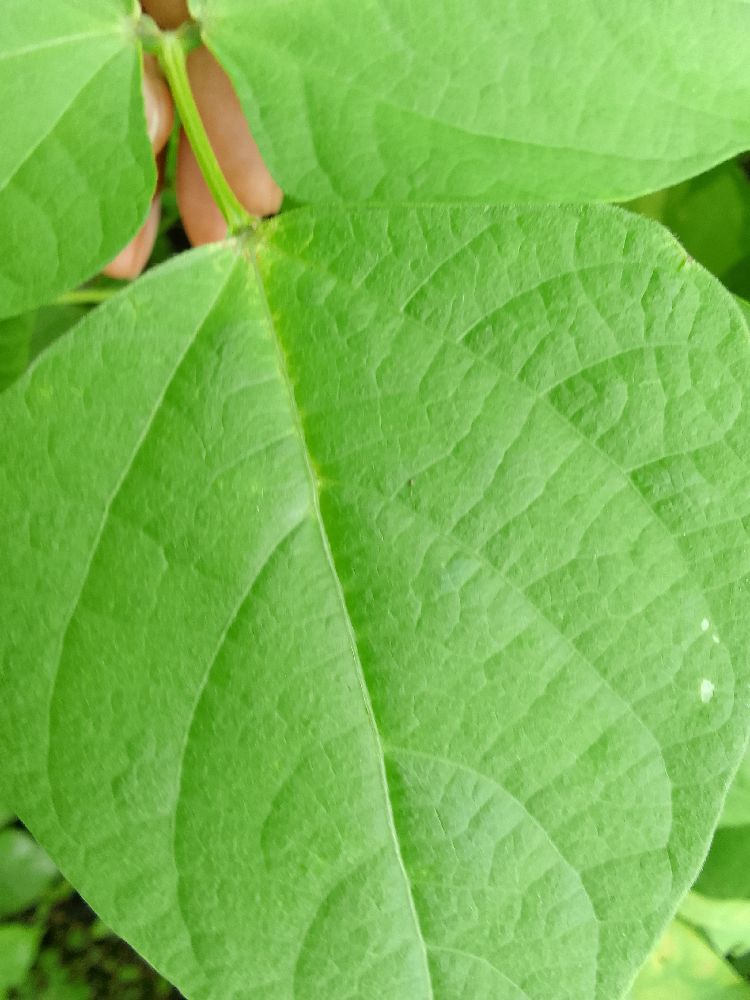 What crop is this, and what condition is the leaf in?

common bean, healthy
